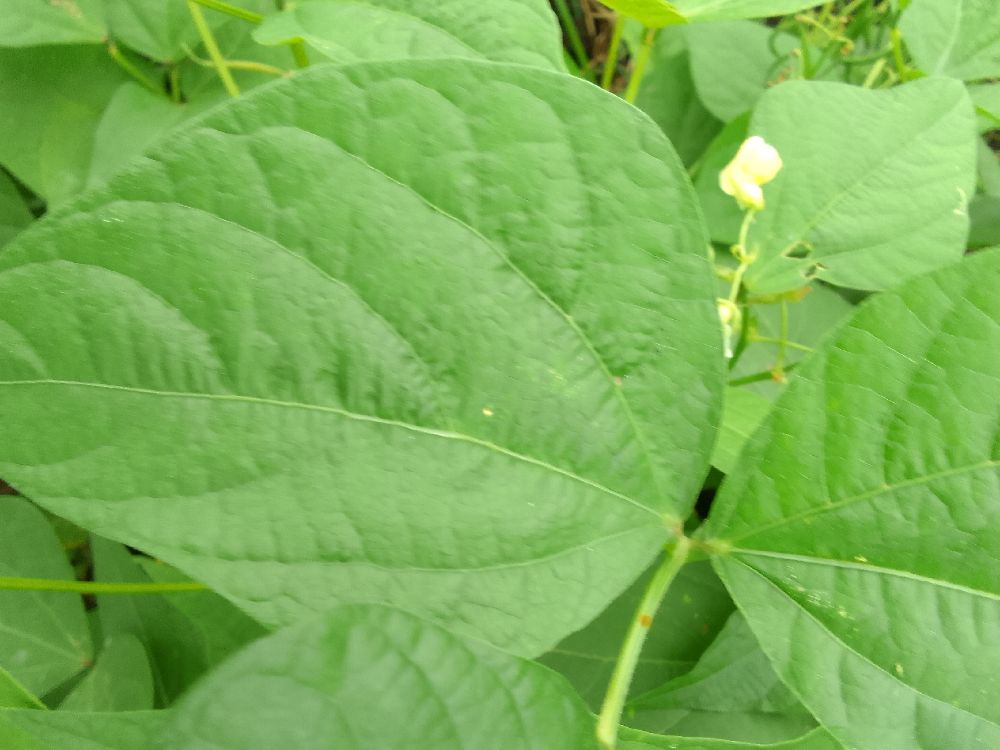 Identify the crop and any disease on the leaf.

common bean, healthy
